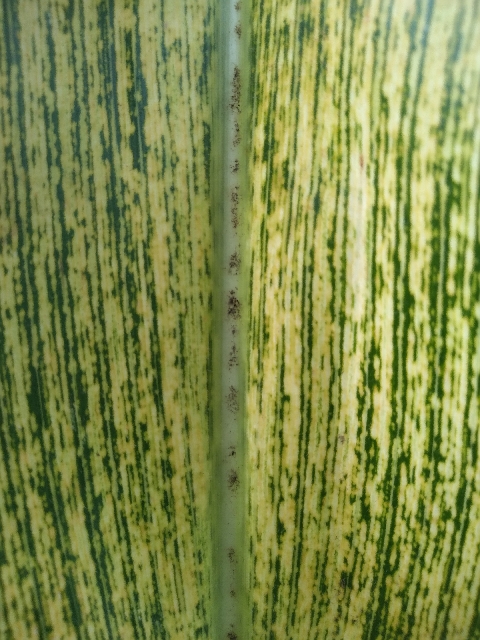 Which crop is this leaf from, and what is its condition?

maize, maize streak virus
